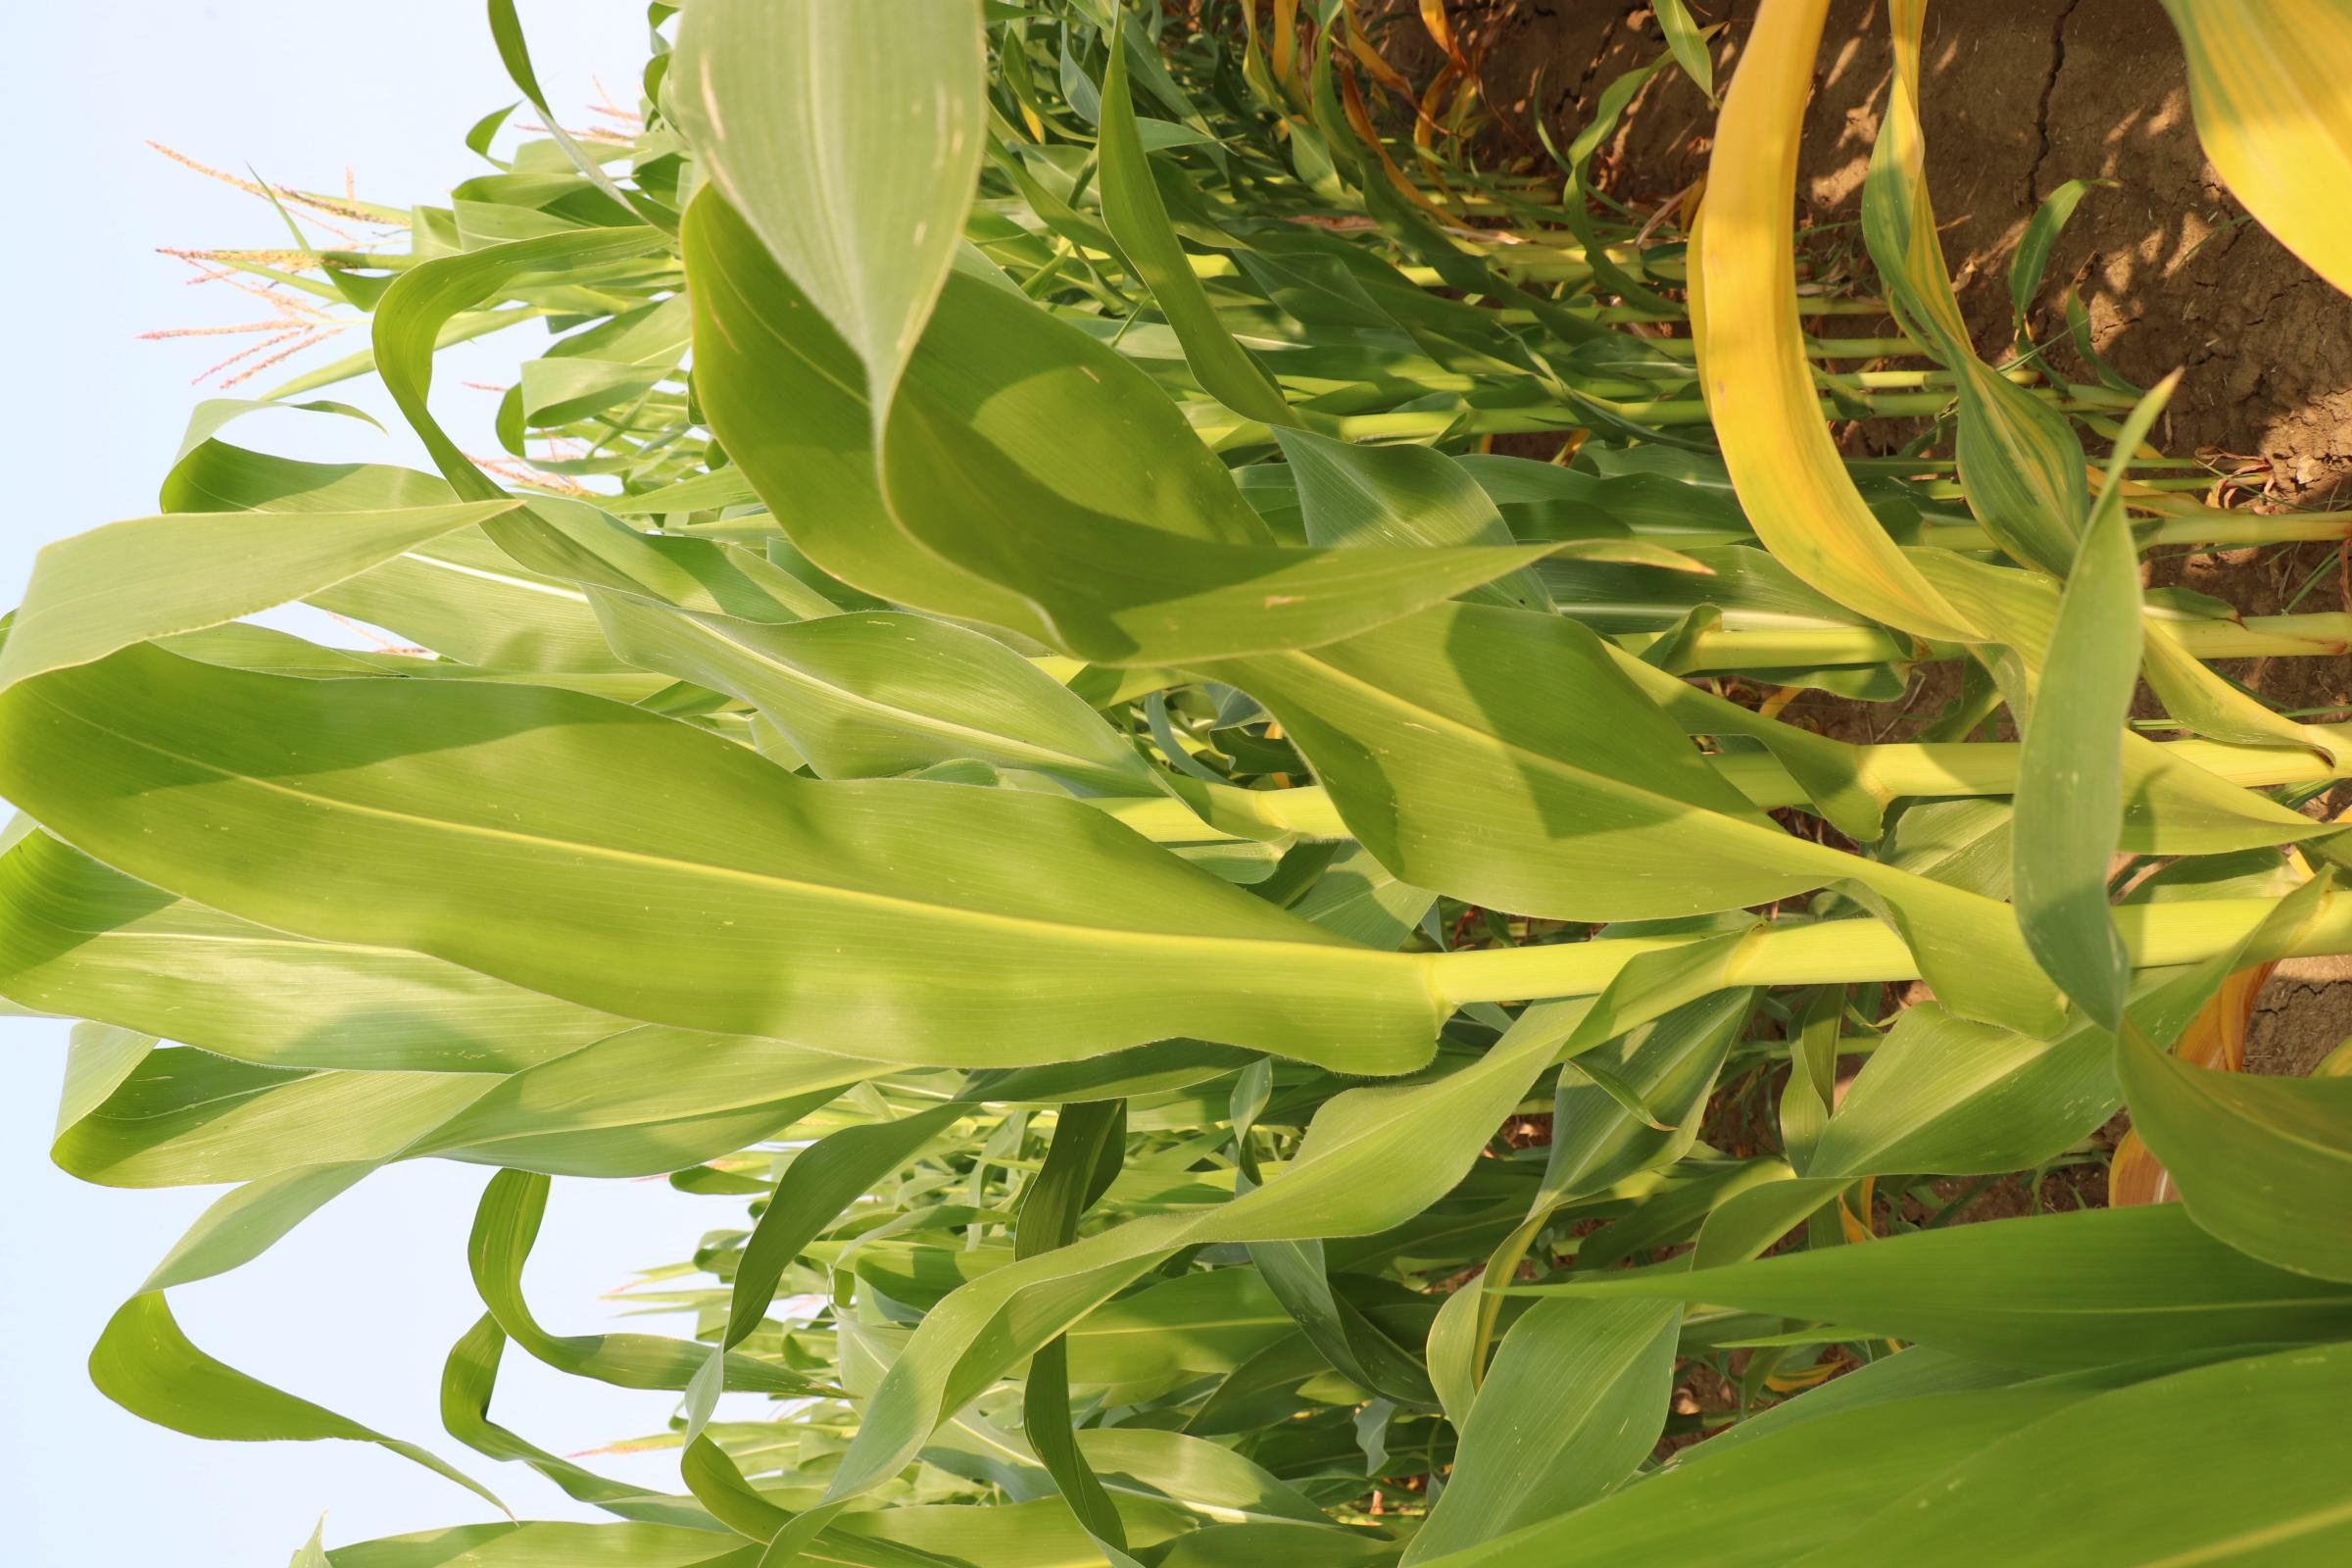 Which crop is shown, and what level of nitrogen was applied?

maize, no added nitrogen
